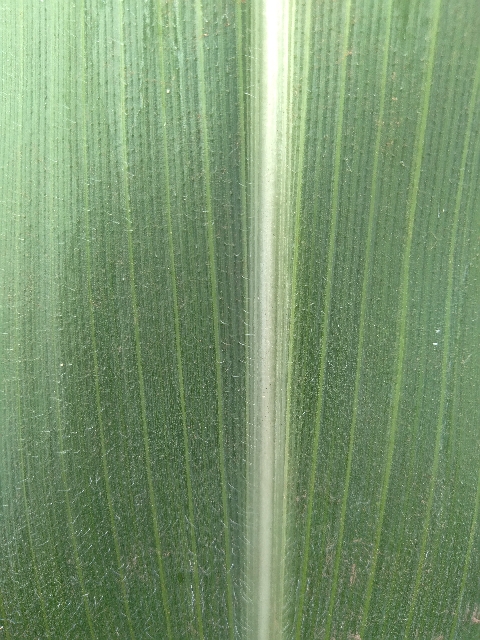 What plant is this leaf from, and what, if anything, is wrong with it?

maize, healthy
